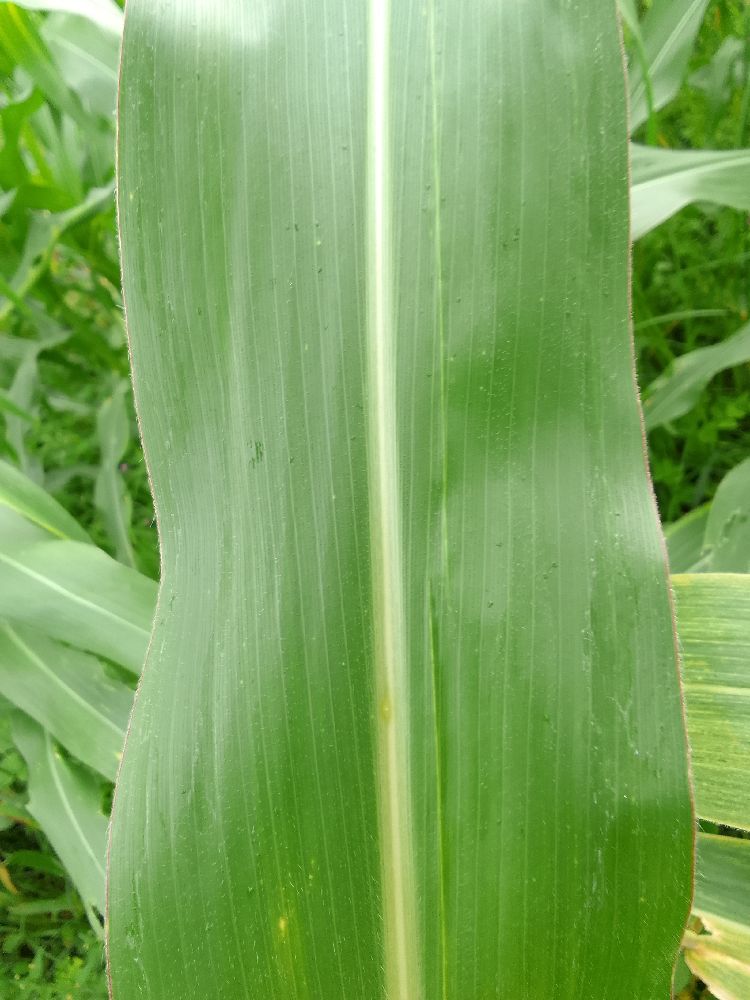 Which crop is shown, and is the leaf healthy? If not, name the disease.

maize, healthy
